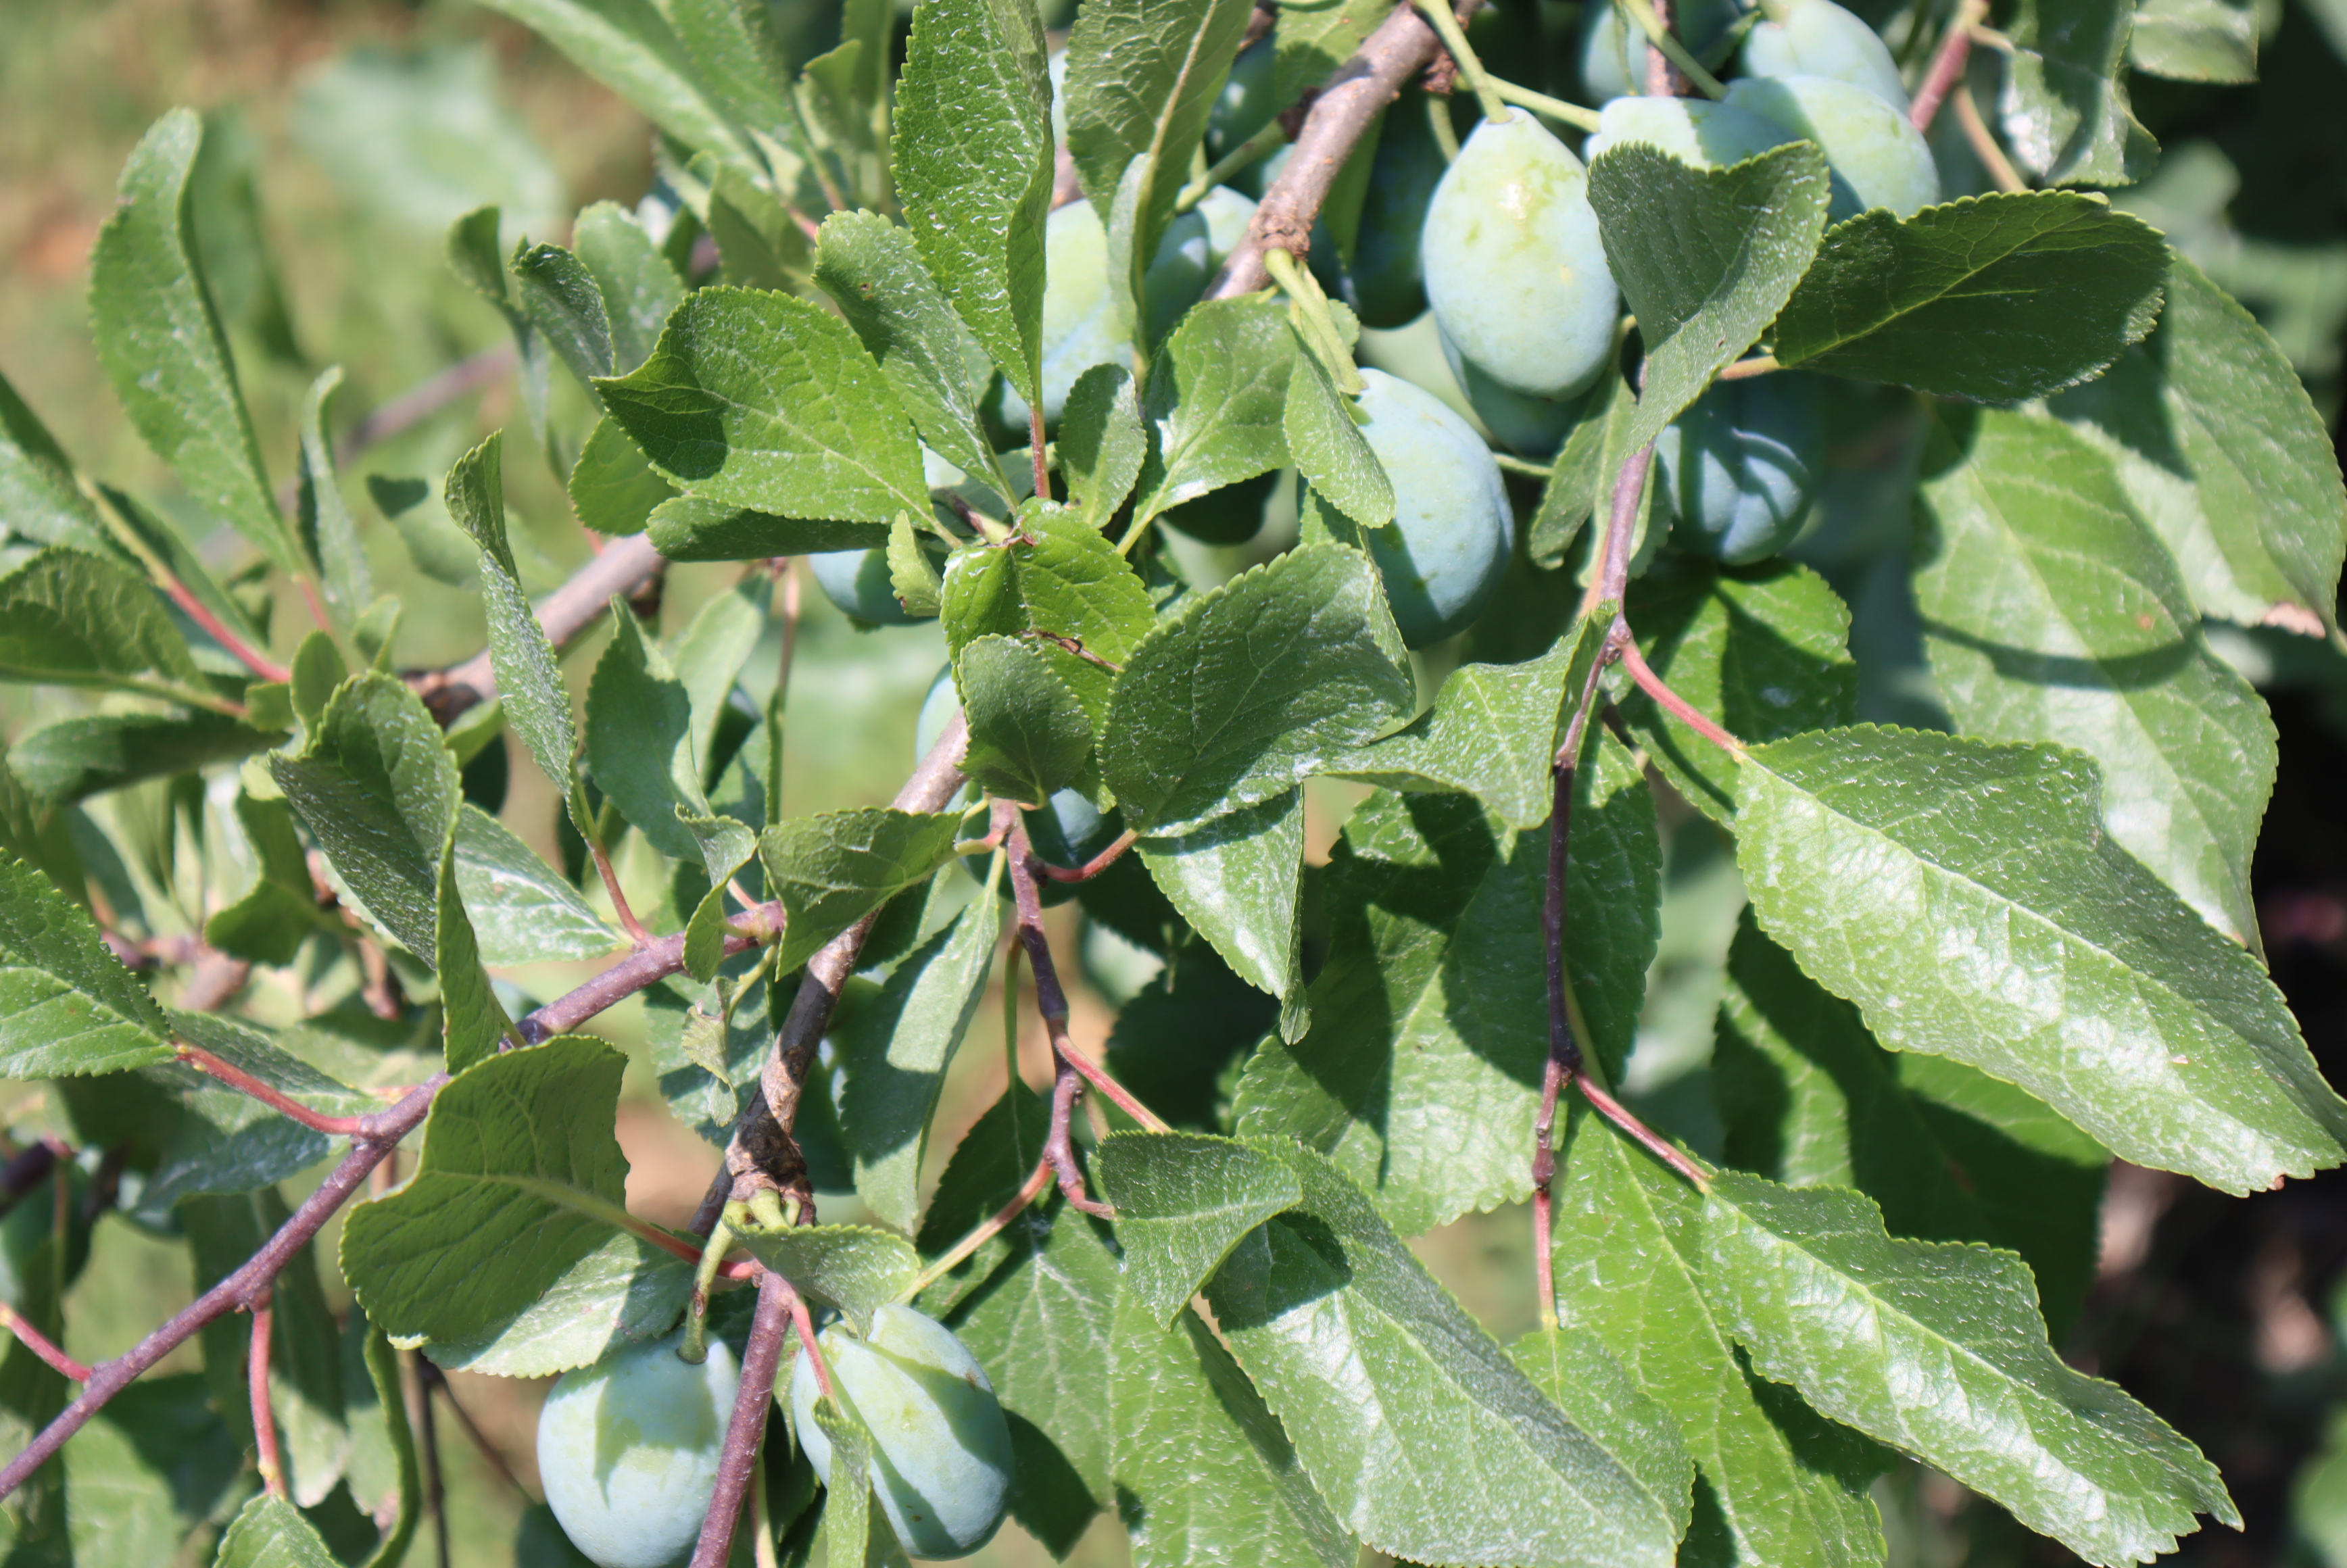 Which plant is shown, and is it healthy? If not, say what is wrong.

plum, mechanical damage
